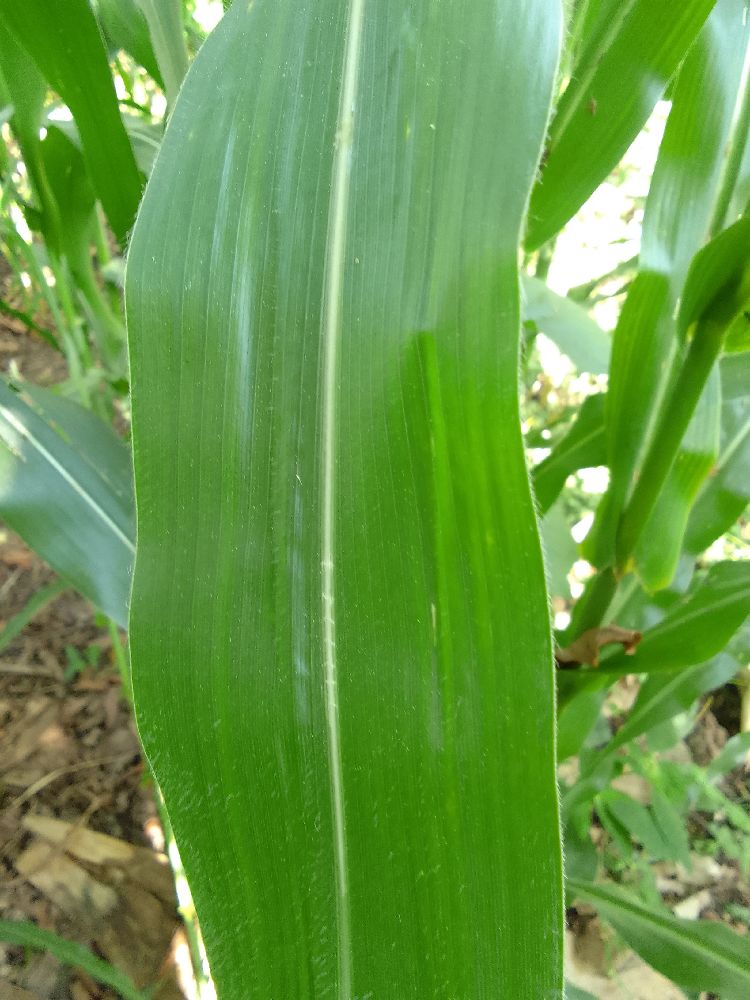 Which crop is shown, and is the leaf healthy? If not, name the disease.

maize, healthy
